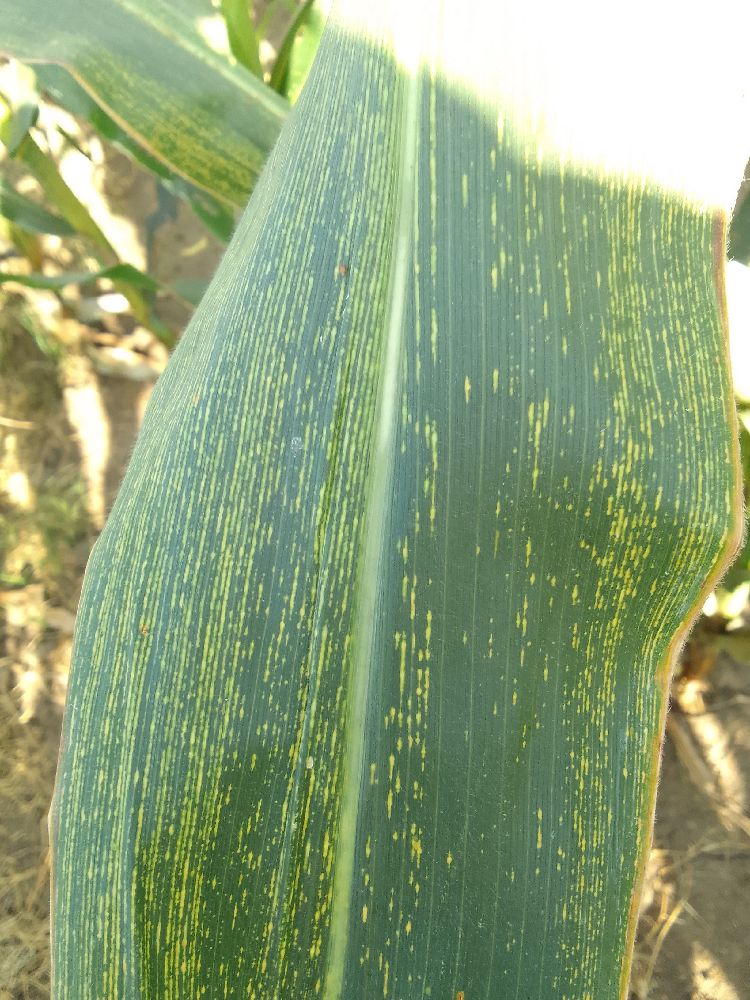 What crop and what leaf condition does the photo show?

maize, maize streak virus
